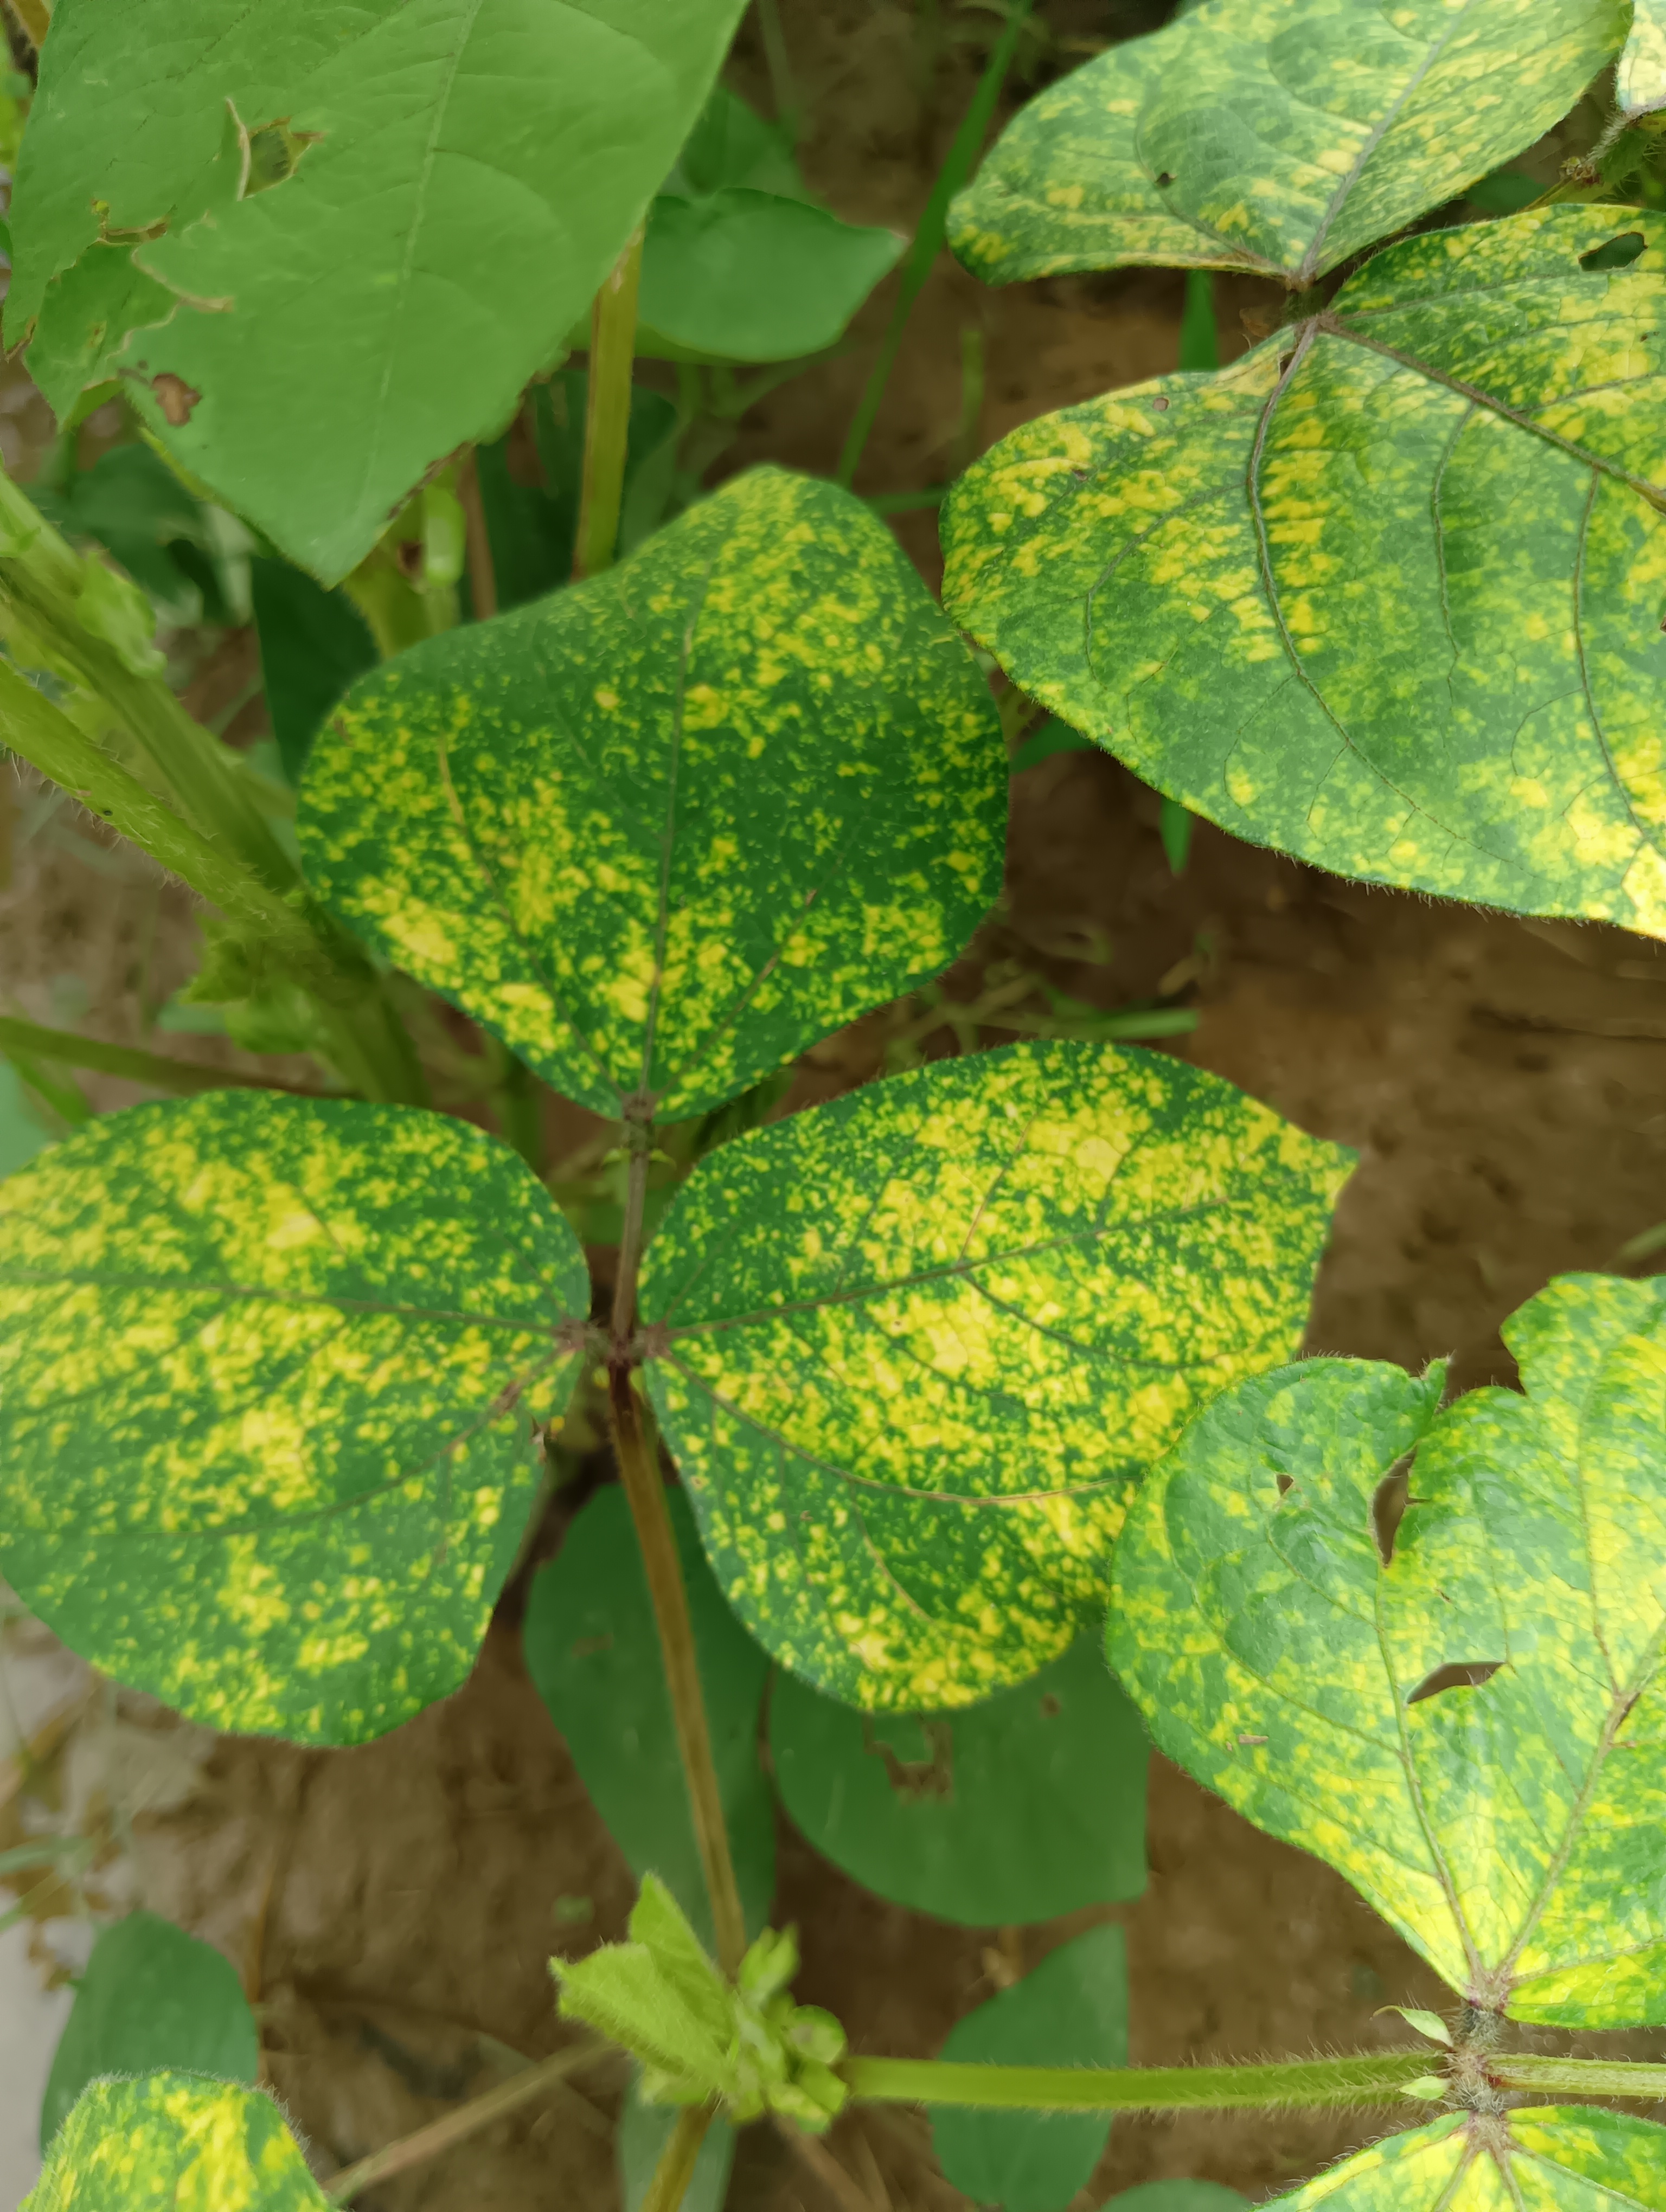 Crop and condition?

mungbean, yellow mosaic
